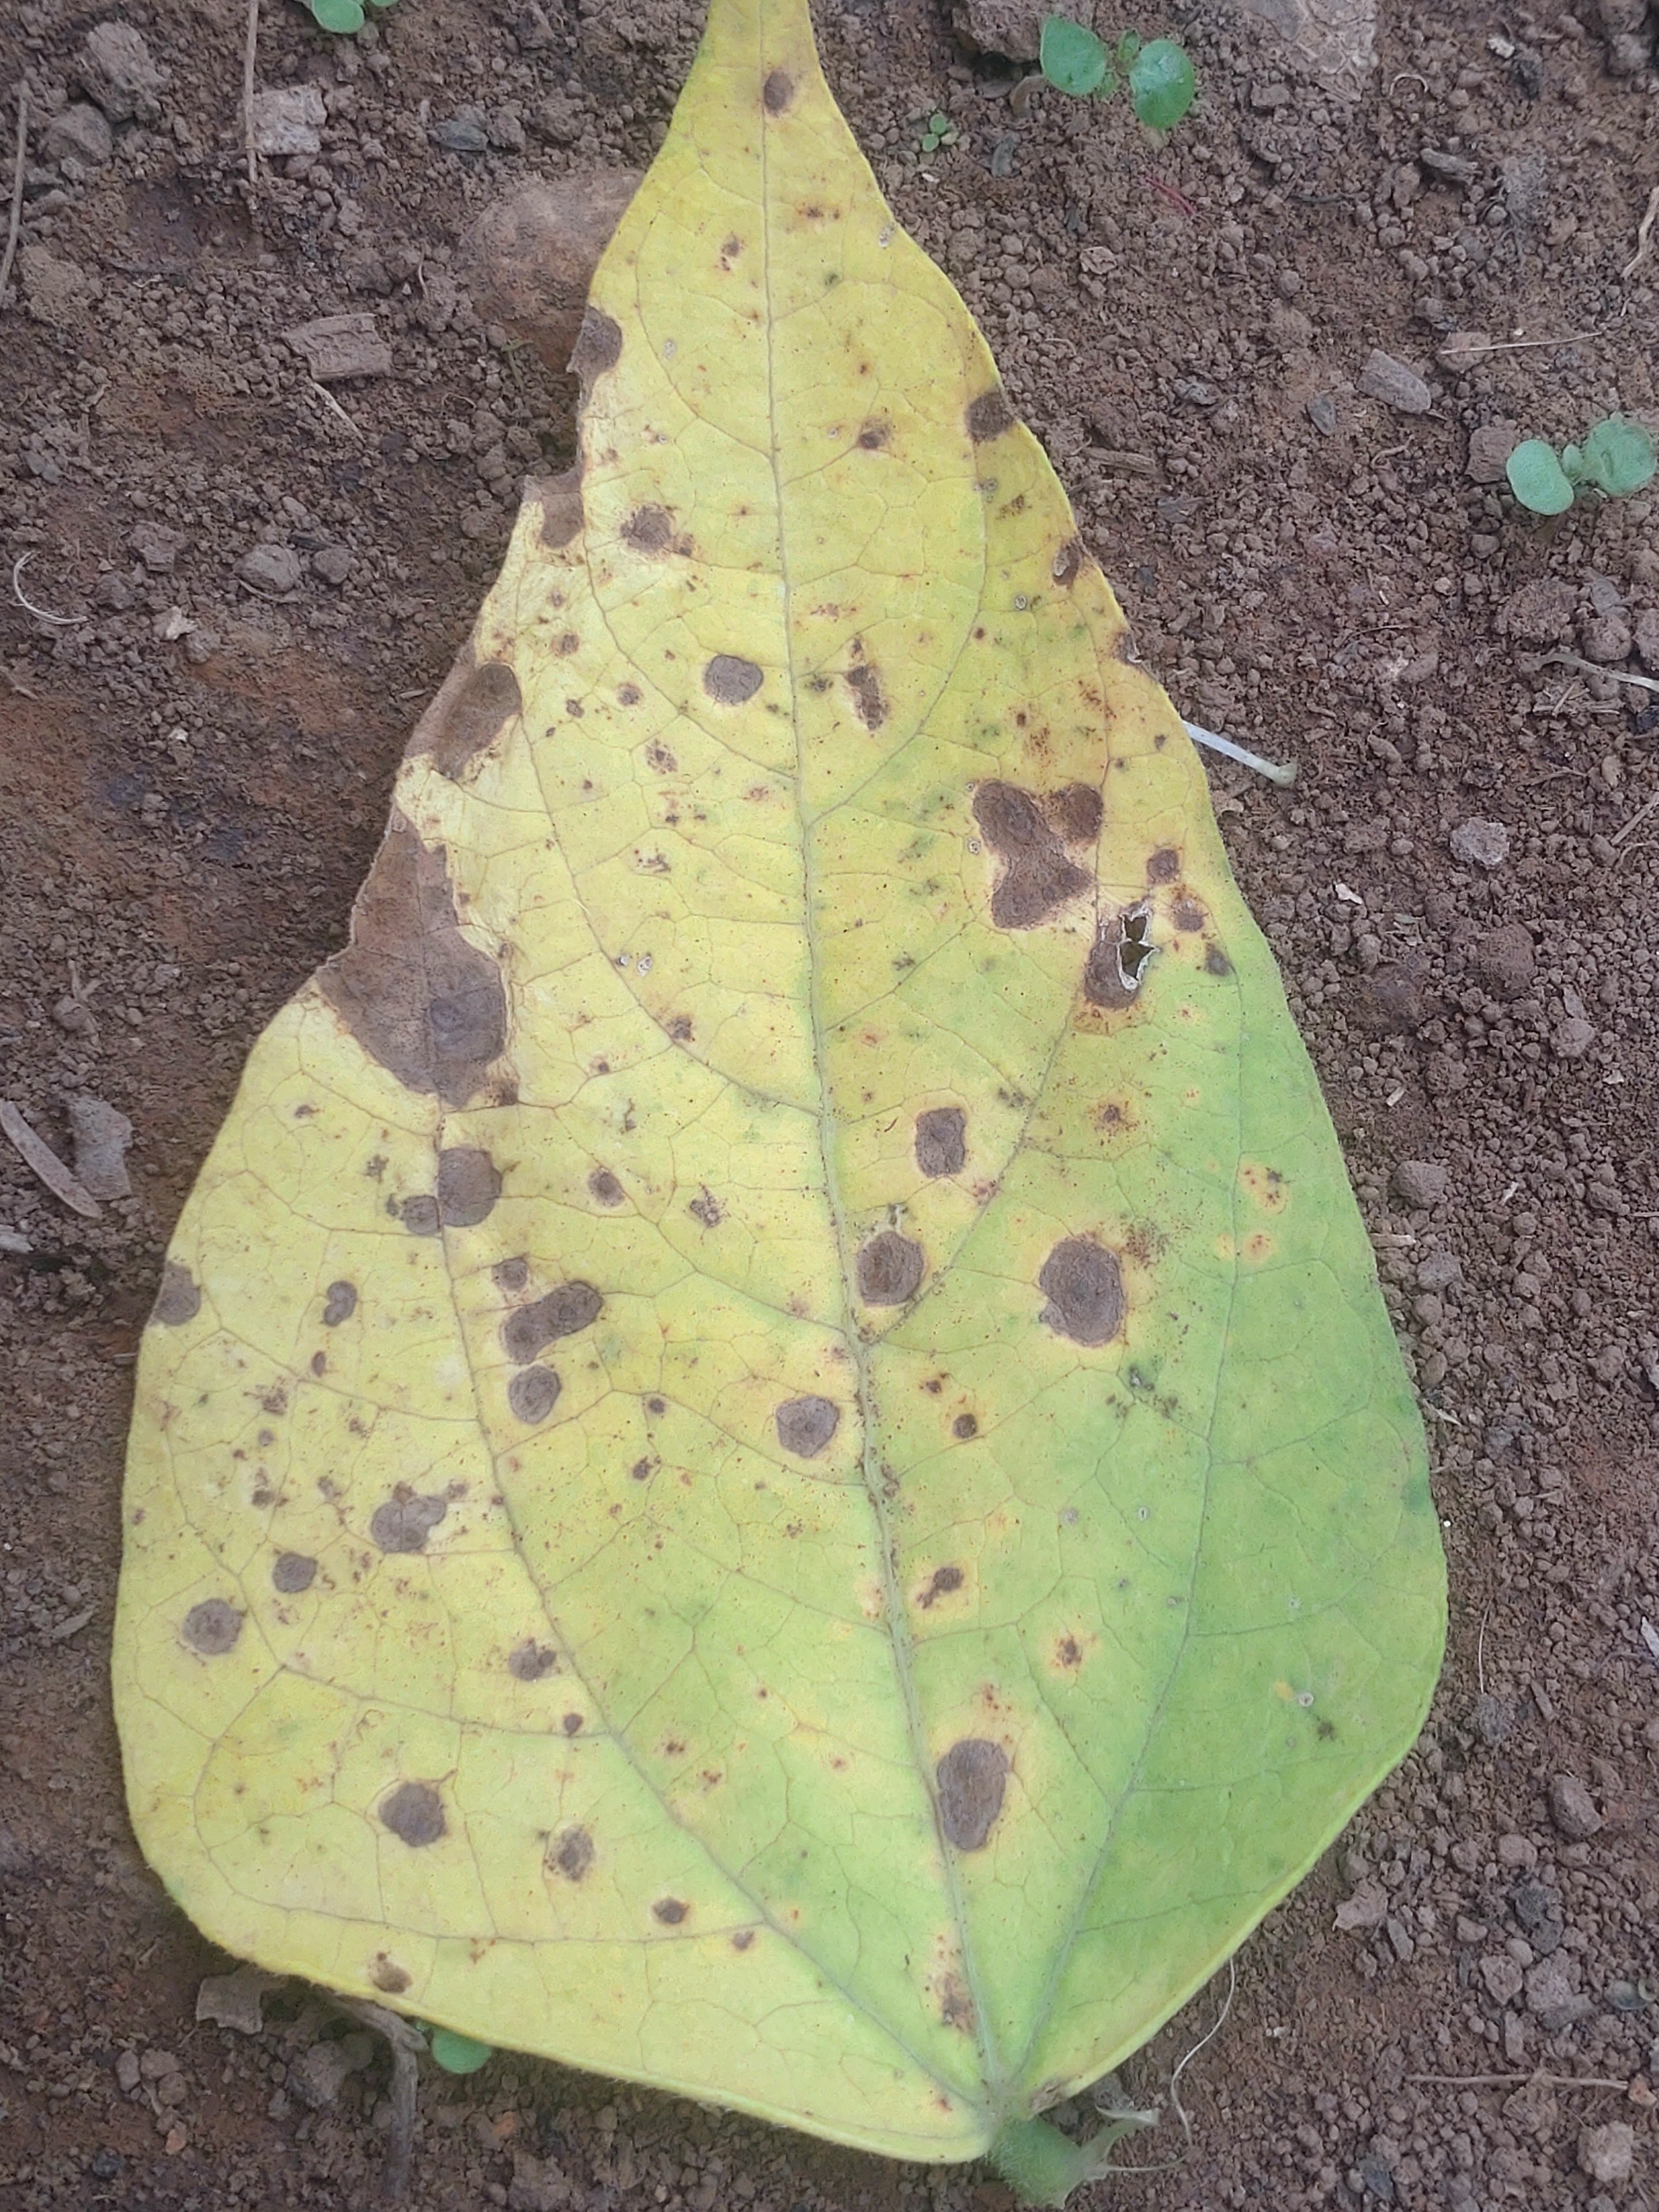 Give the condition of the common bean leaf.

anthracnose
